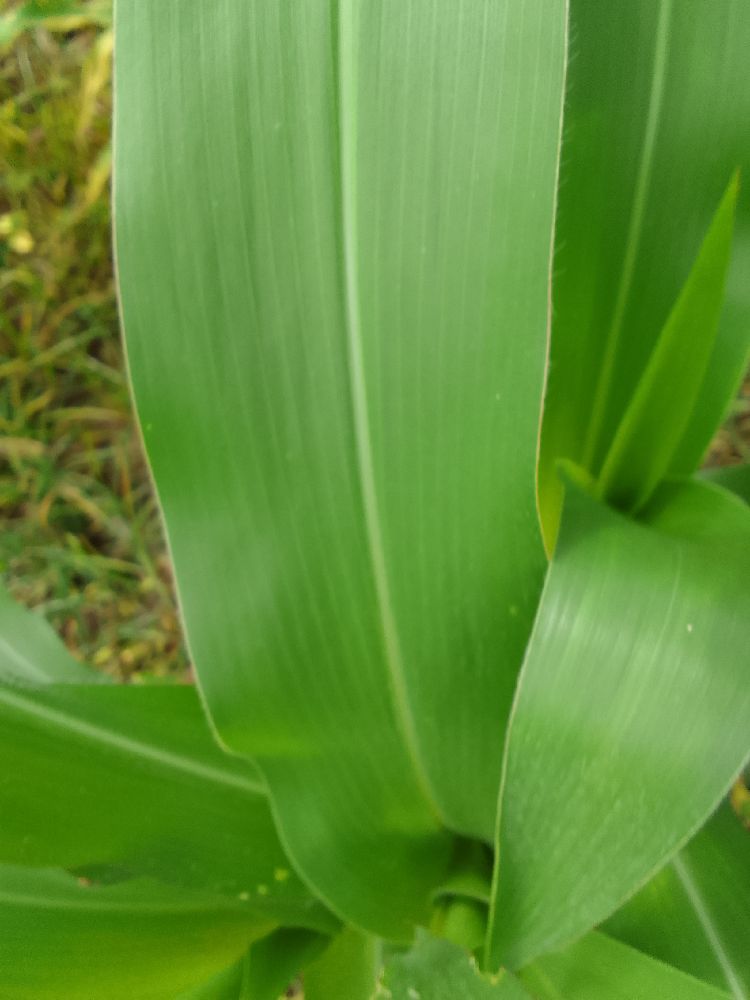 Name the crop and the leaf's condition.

maize, healthy
